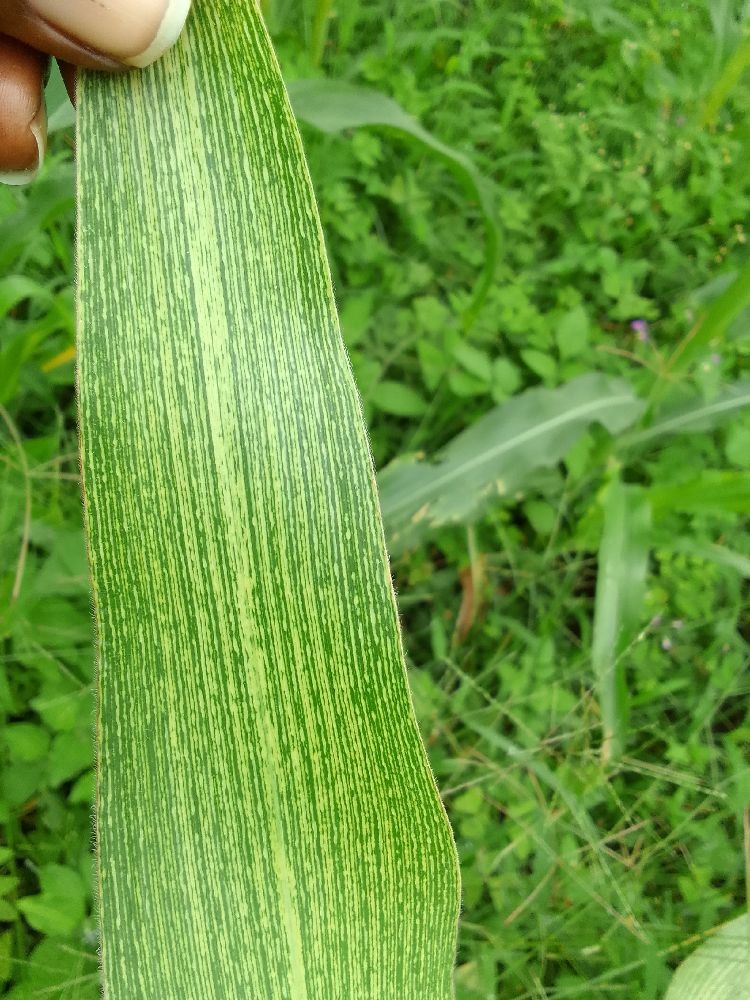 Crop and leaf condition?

maize, maize streak virus
